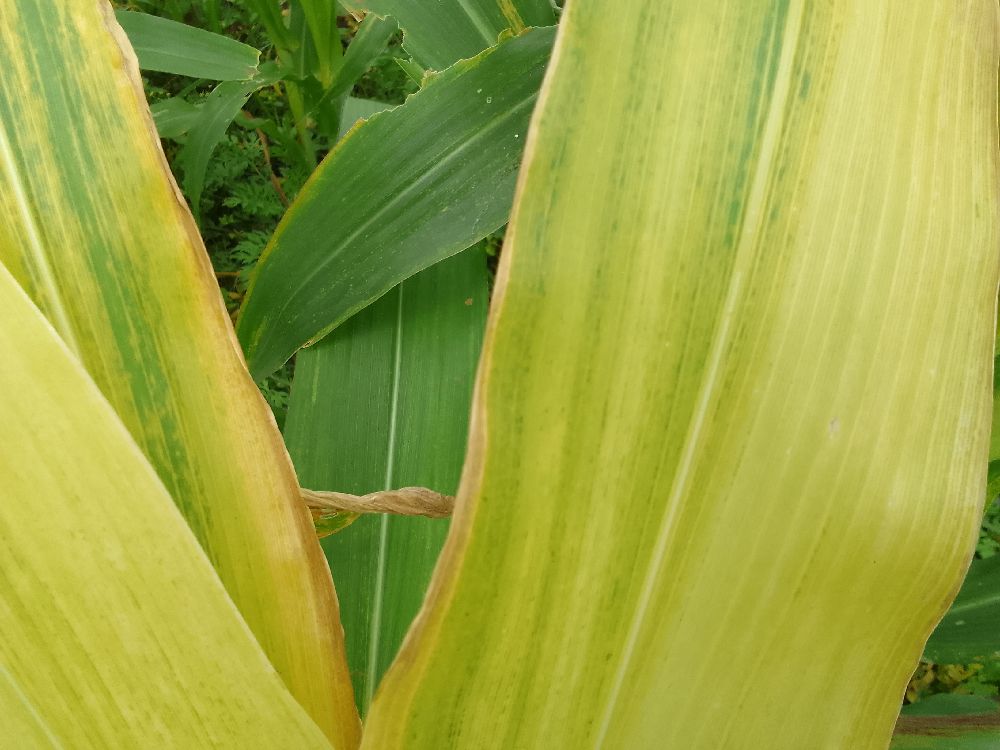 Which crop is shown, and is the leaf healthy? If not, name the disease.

maize, maize lethal necrosis
